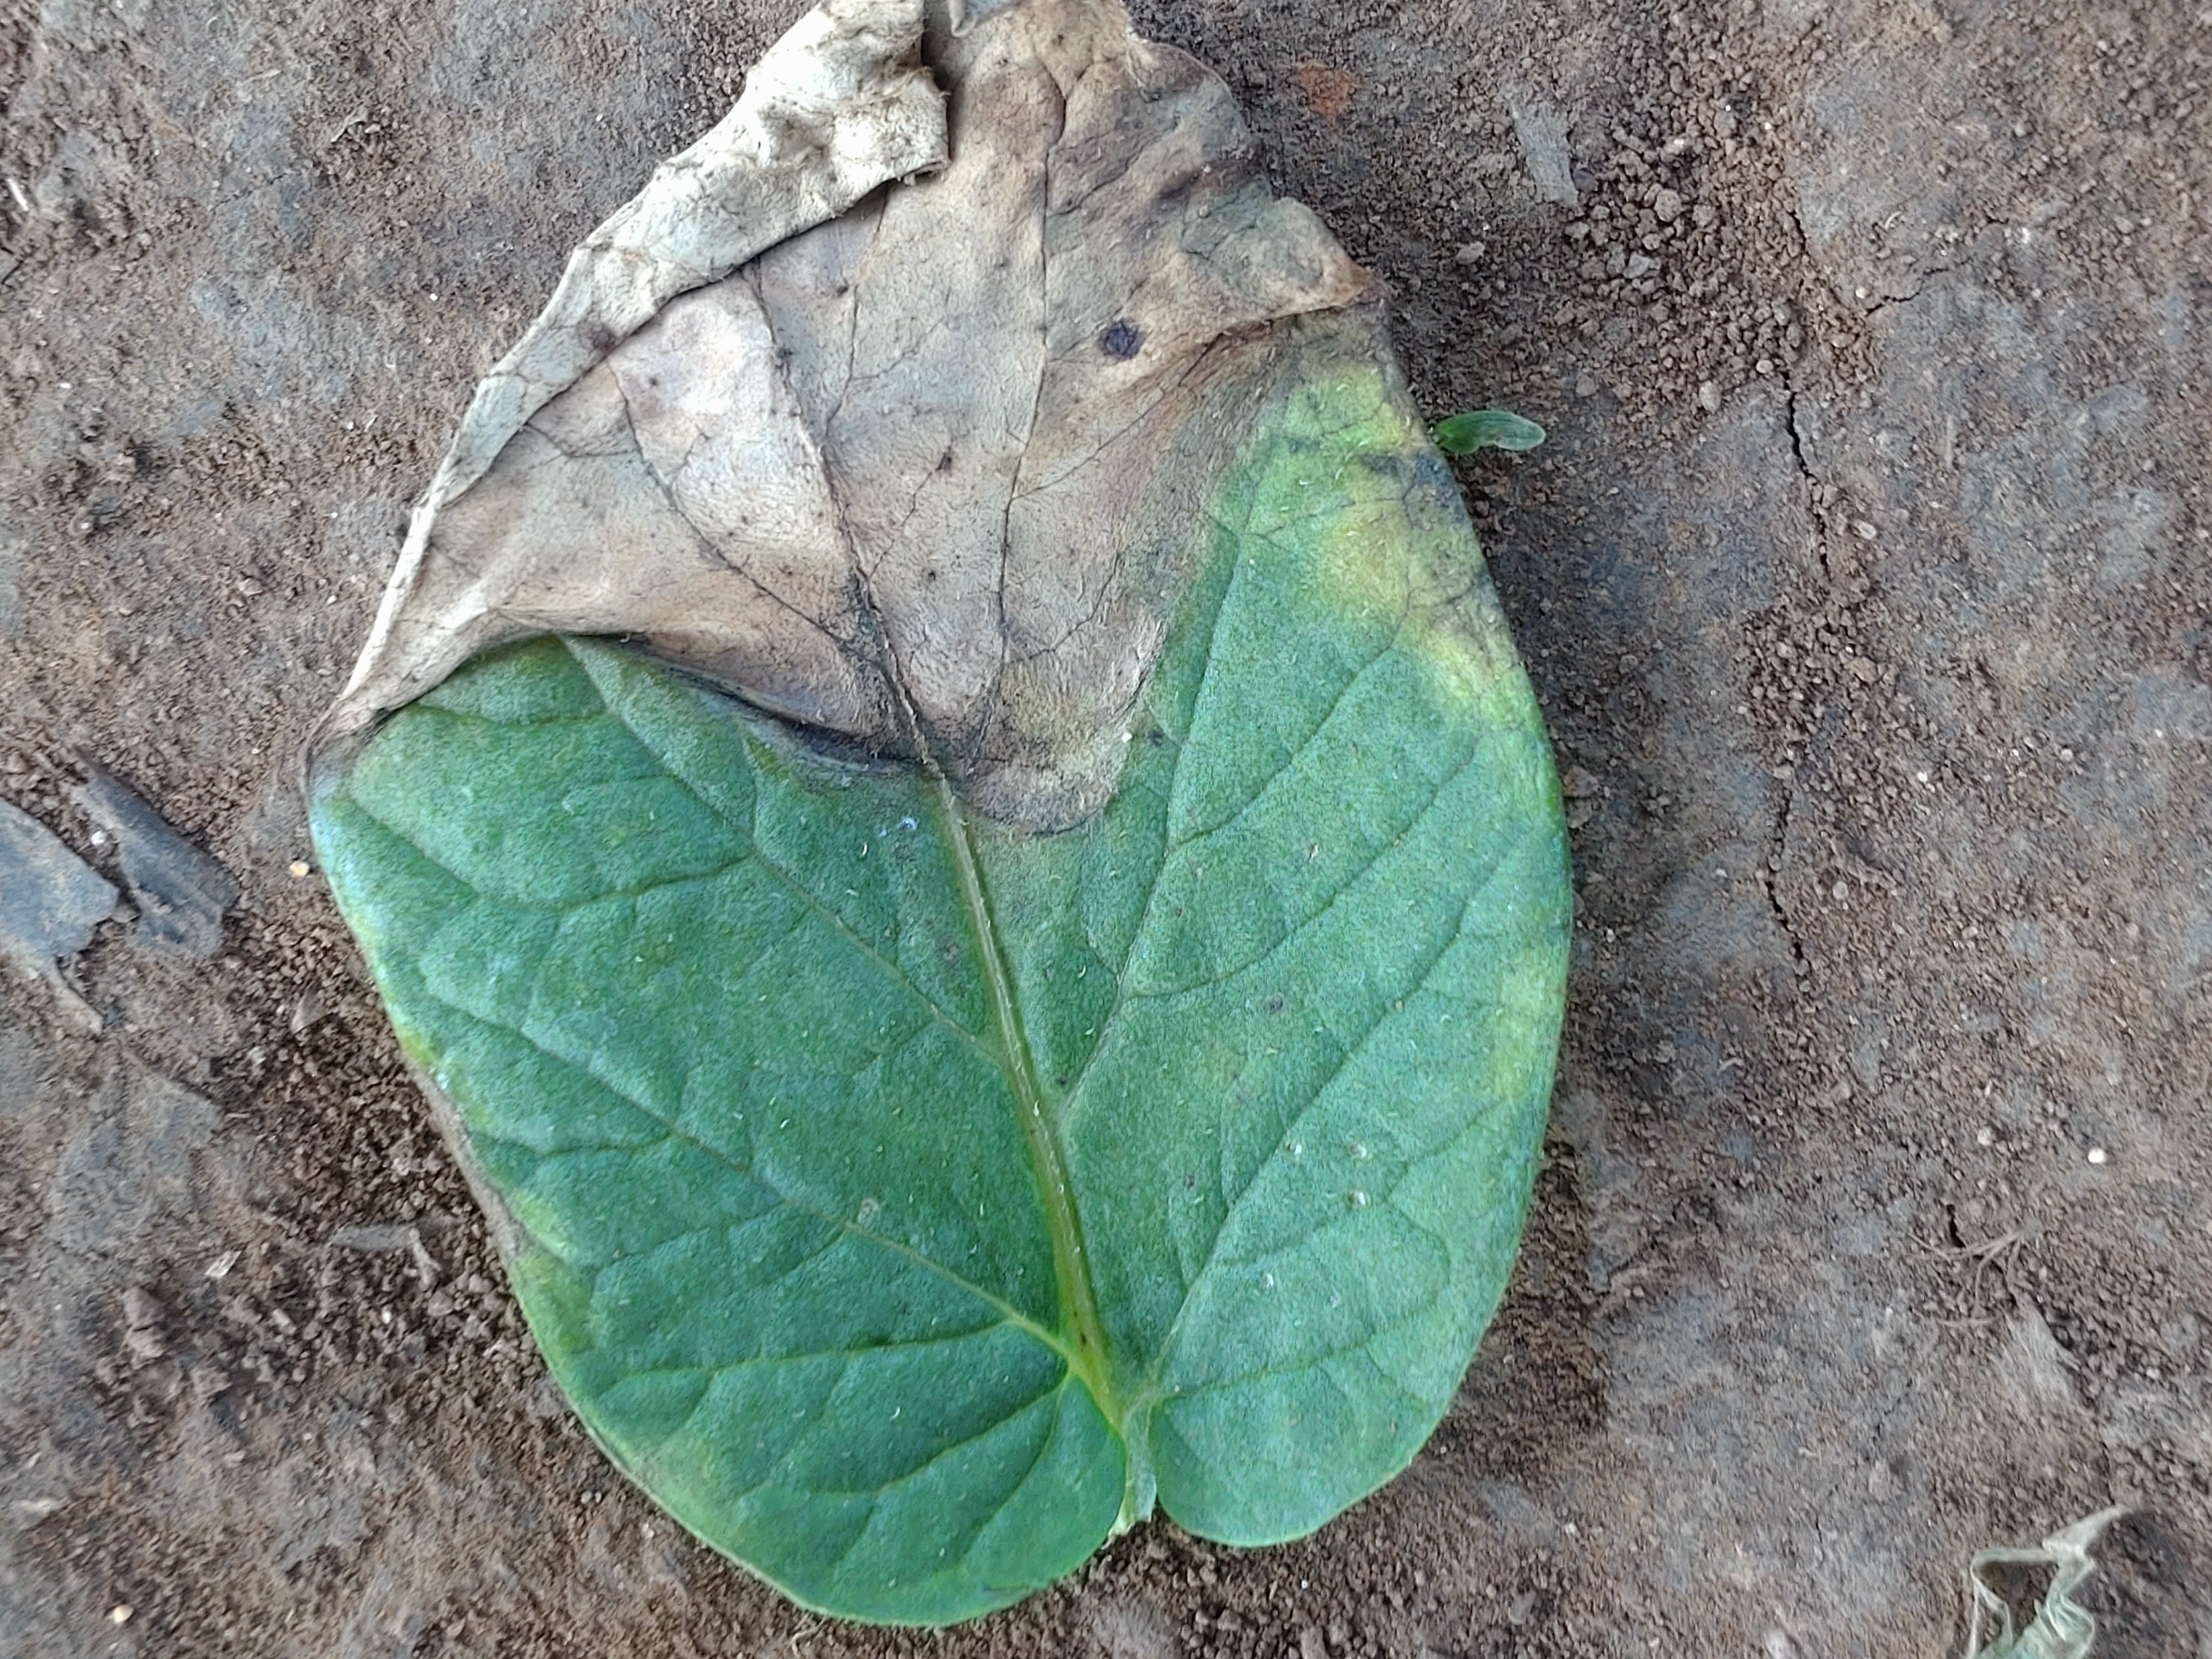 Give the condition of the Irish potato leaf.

early blight
